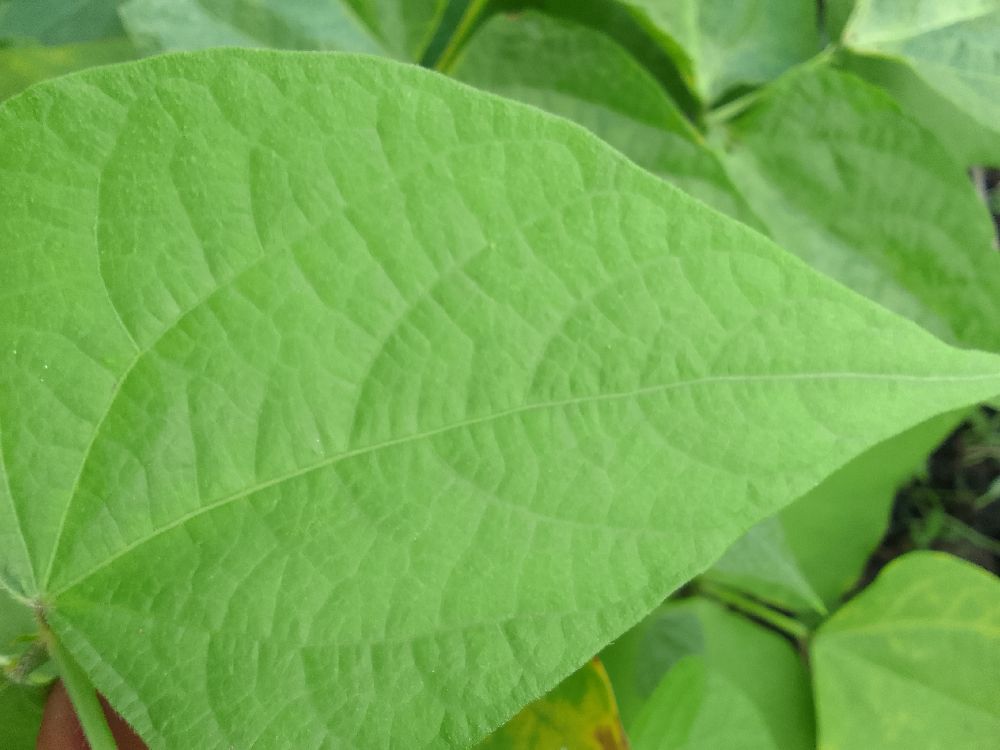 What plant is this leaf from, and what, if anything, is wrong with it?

common bean, healthy
